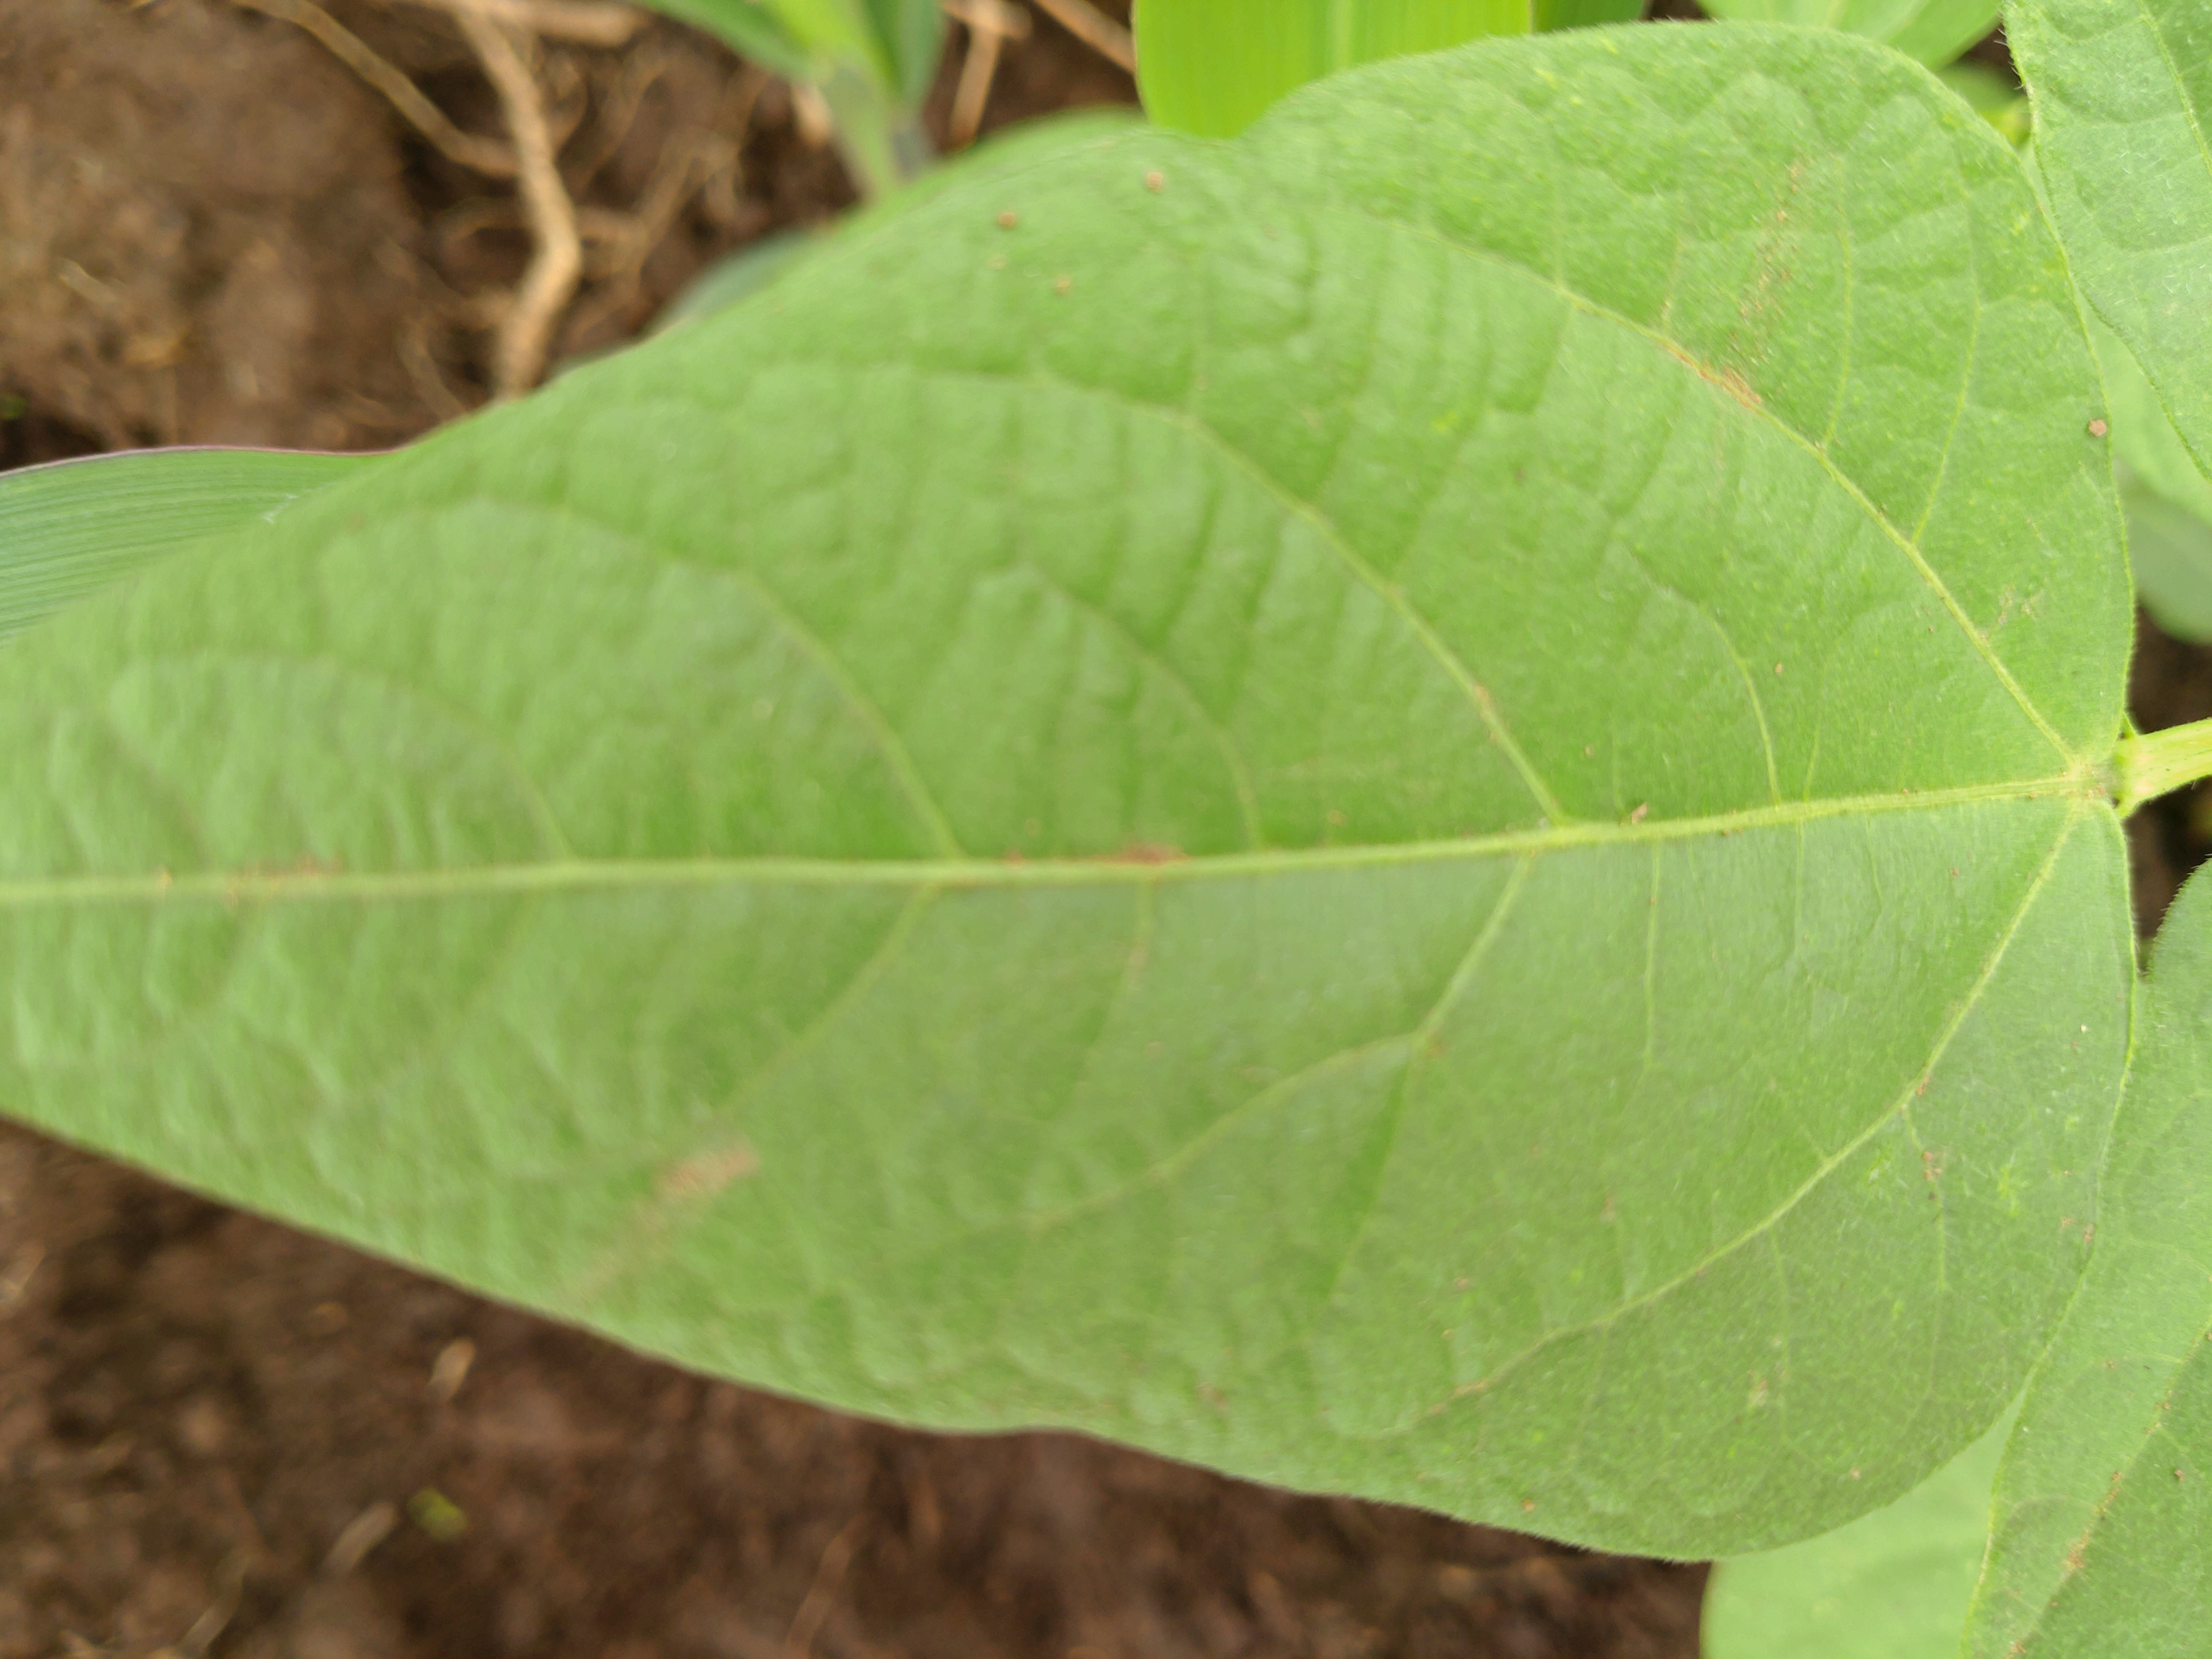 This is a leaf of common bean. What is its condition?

healthy
